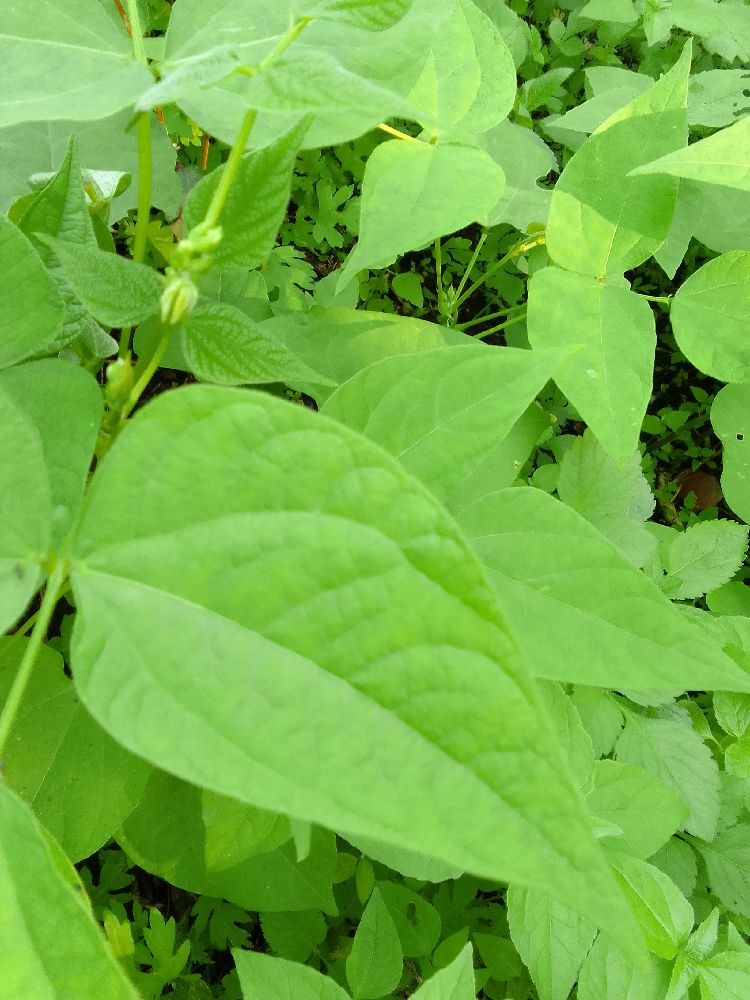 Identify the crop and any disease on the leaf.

common bean, healthy
